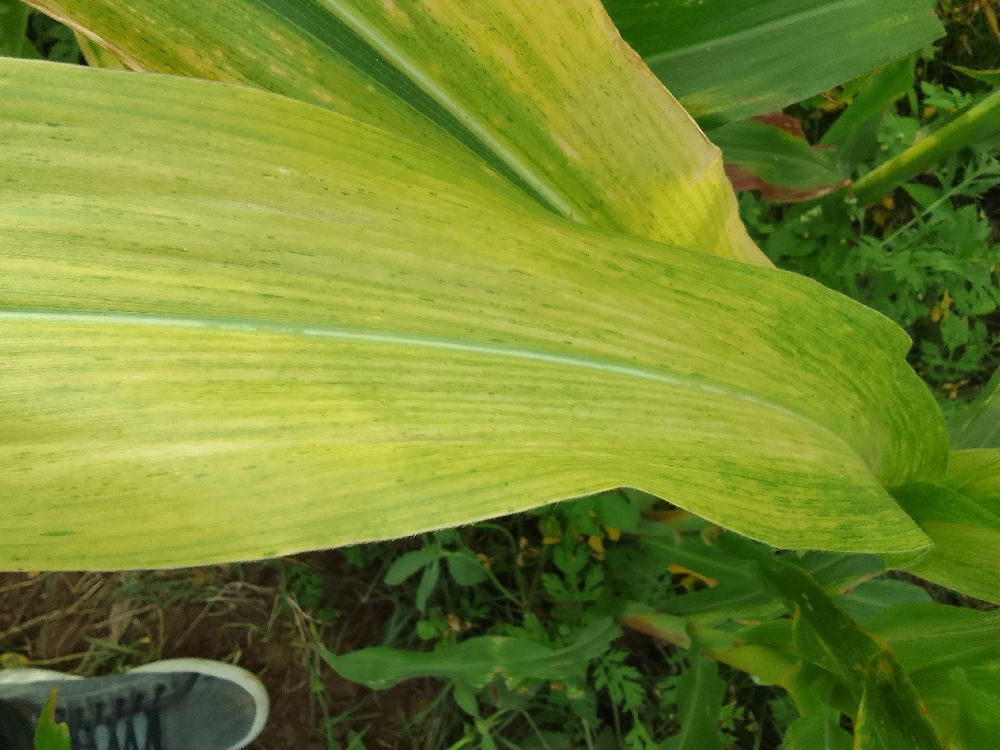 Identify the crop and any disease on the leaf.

maize, maize lethal necrosis
